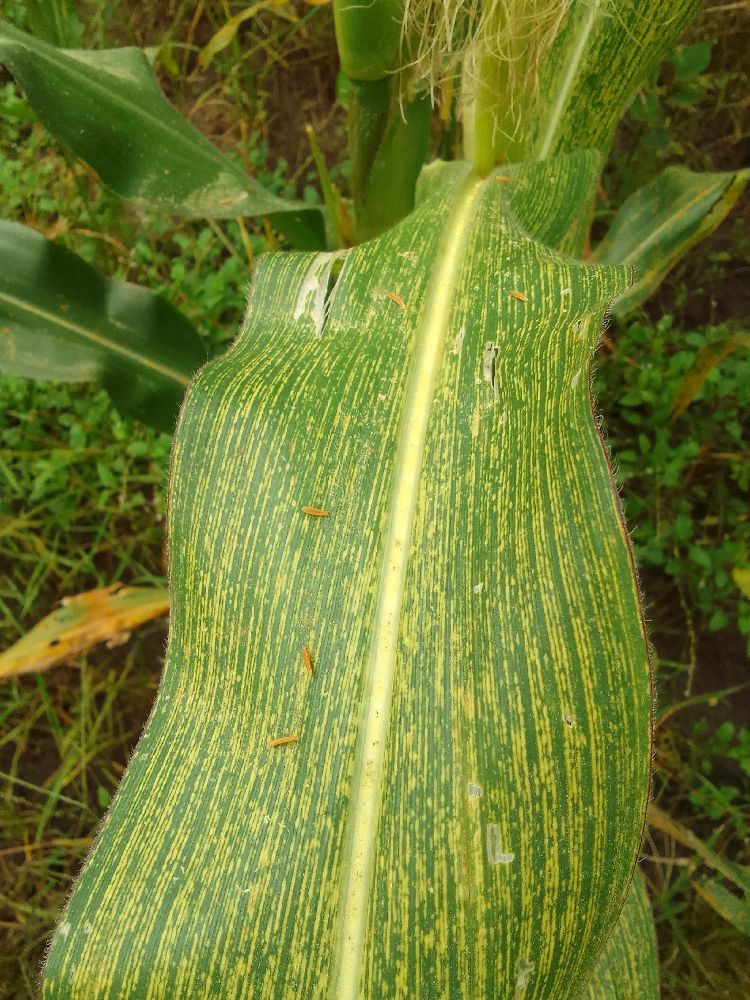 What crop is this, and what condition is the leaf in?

maize, maize streak virus
